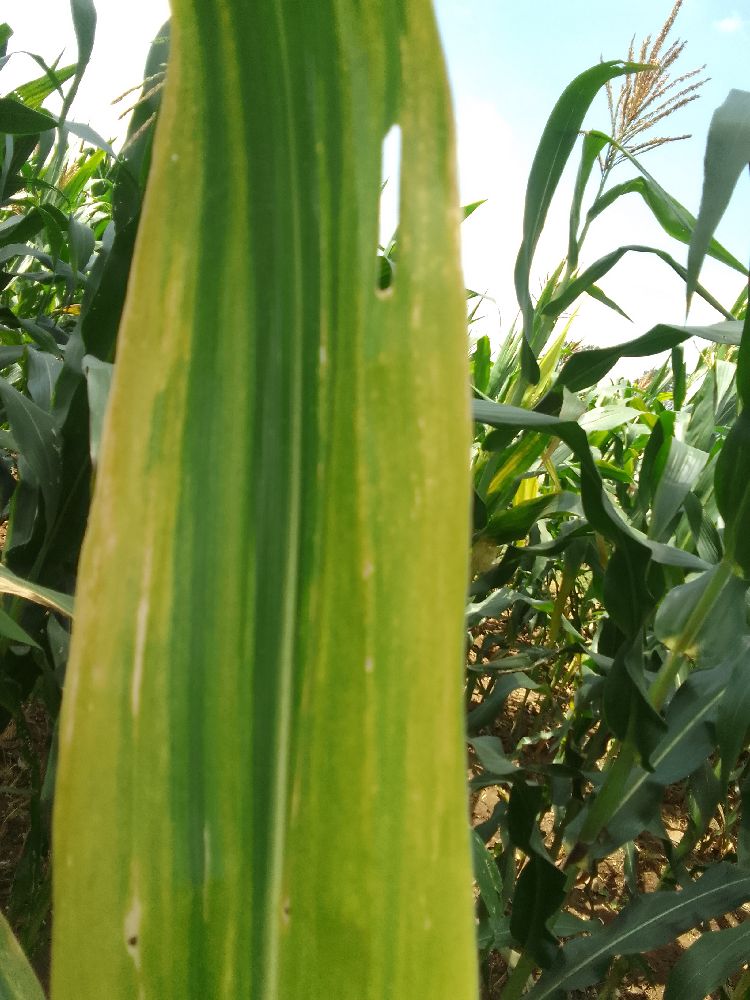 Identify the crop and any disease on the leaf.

maize, maize lethal necrosis
